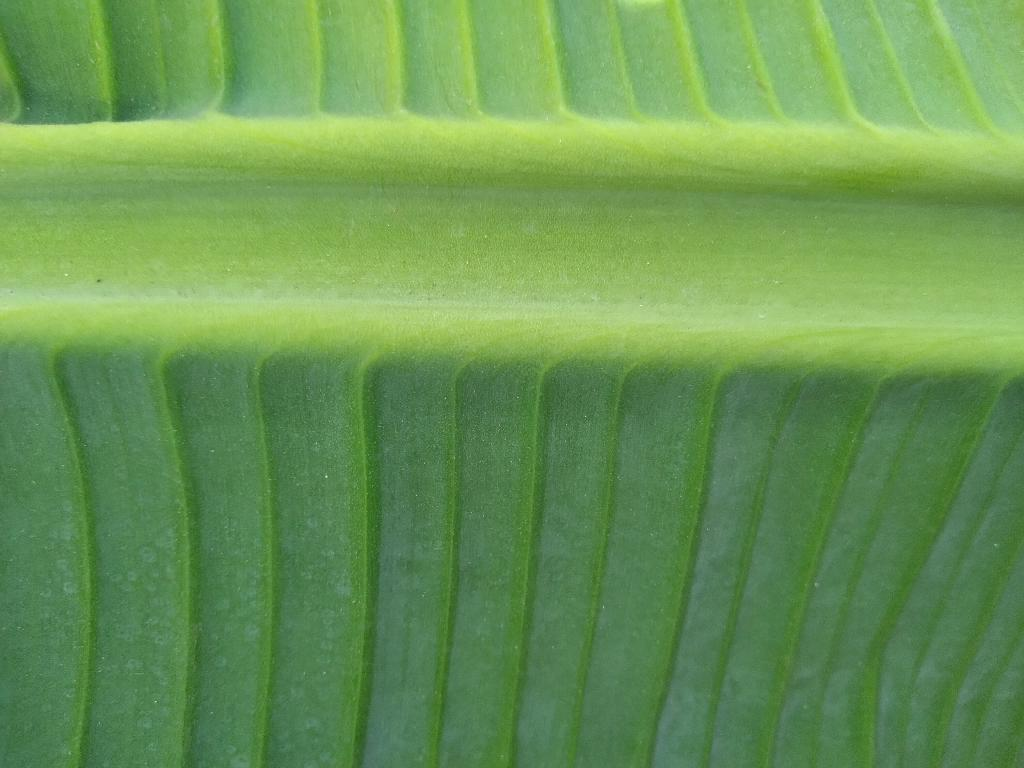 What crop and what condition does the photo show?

banana, healthy
